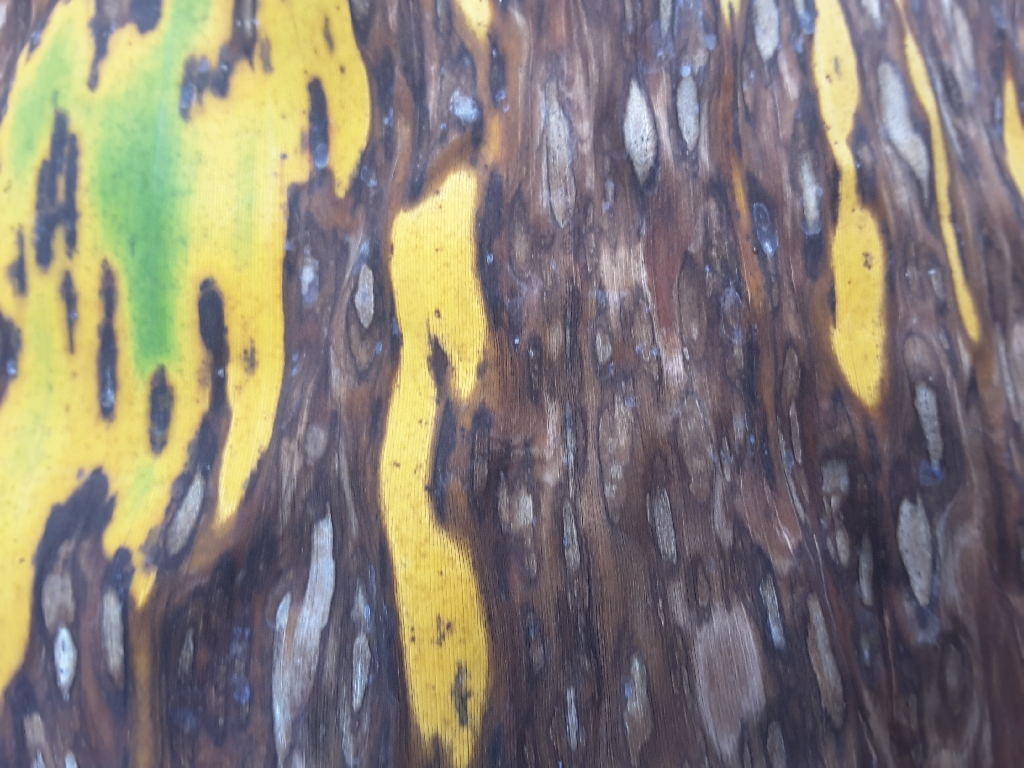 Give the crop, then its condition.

banana, black sigatoka
